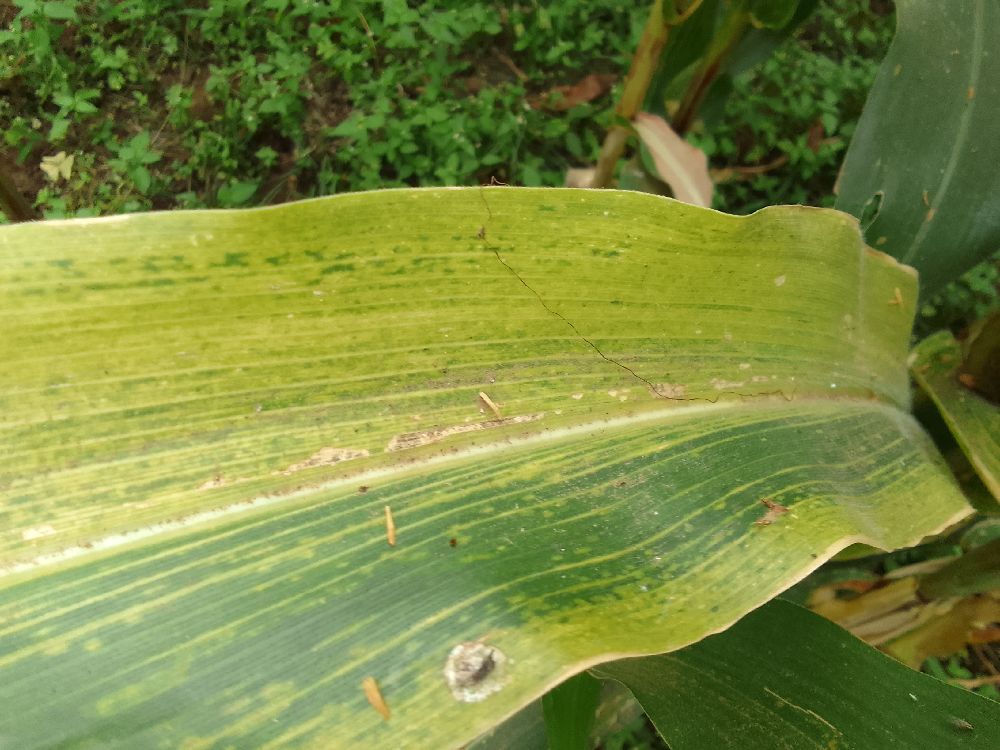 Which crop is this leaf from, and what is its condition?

maize, maize lethal necrosis
